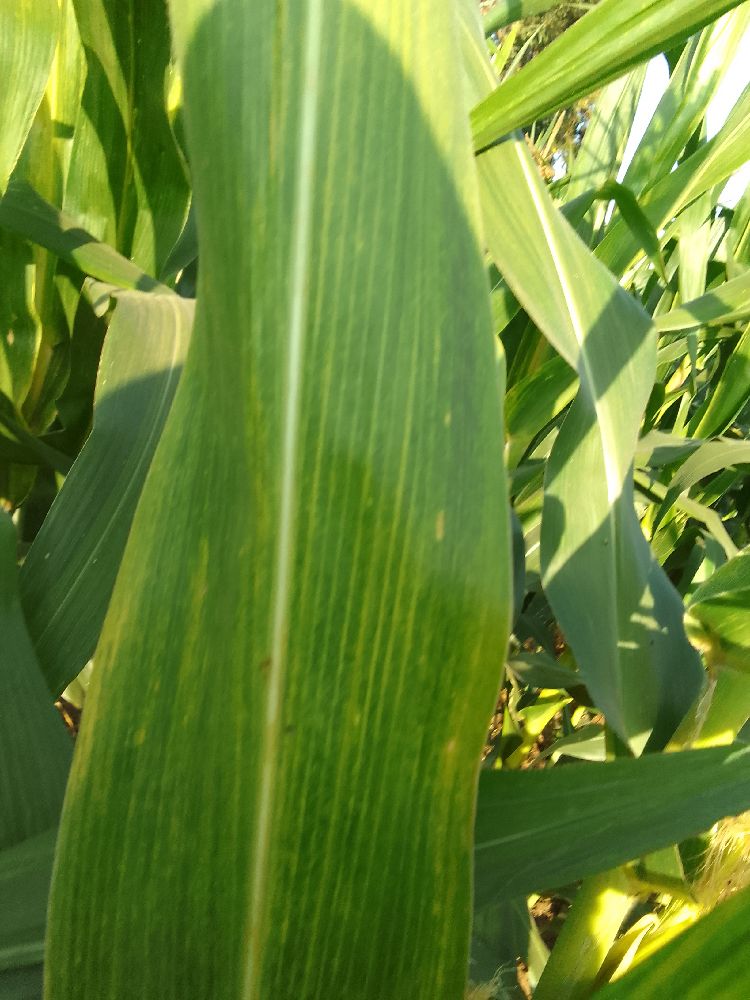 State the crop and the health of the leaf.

maize, maize lethal necrosis
